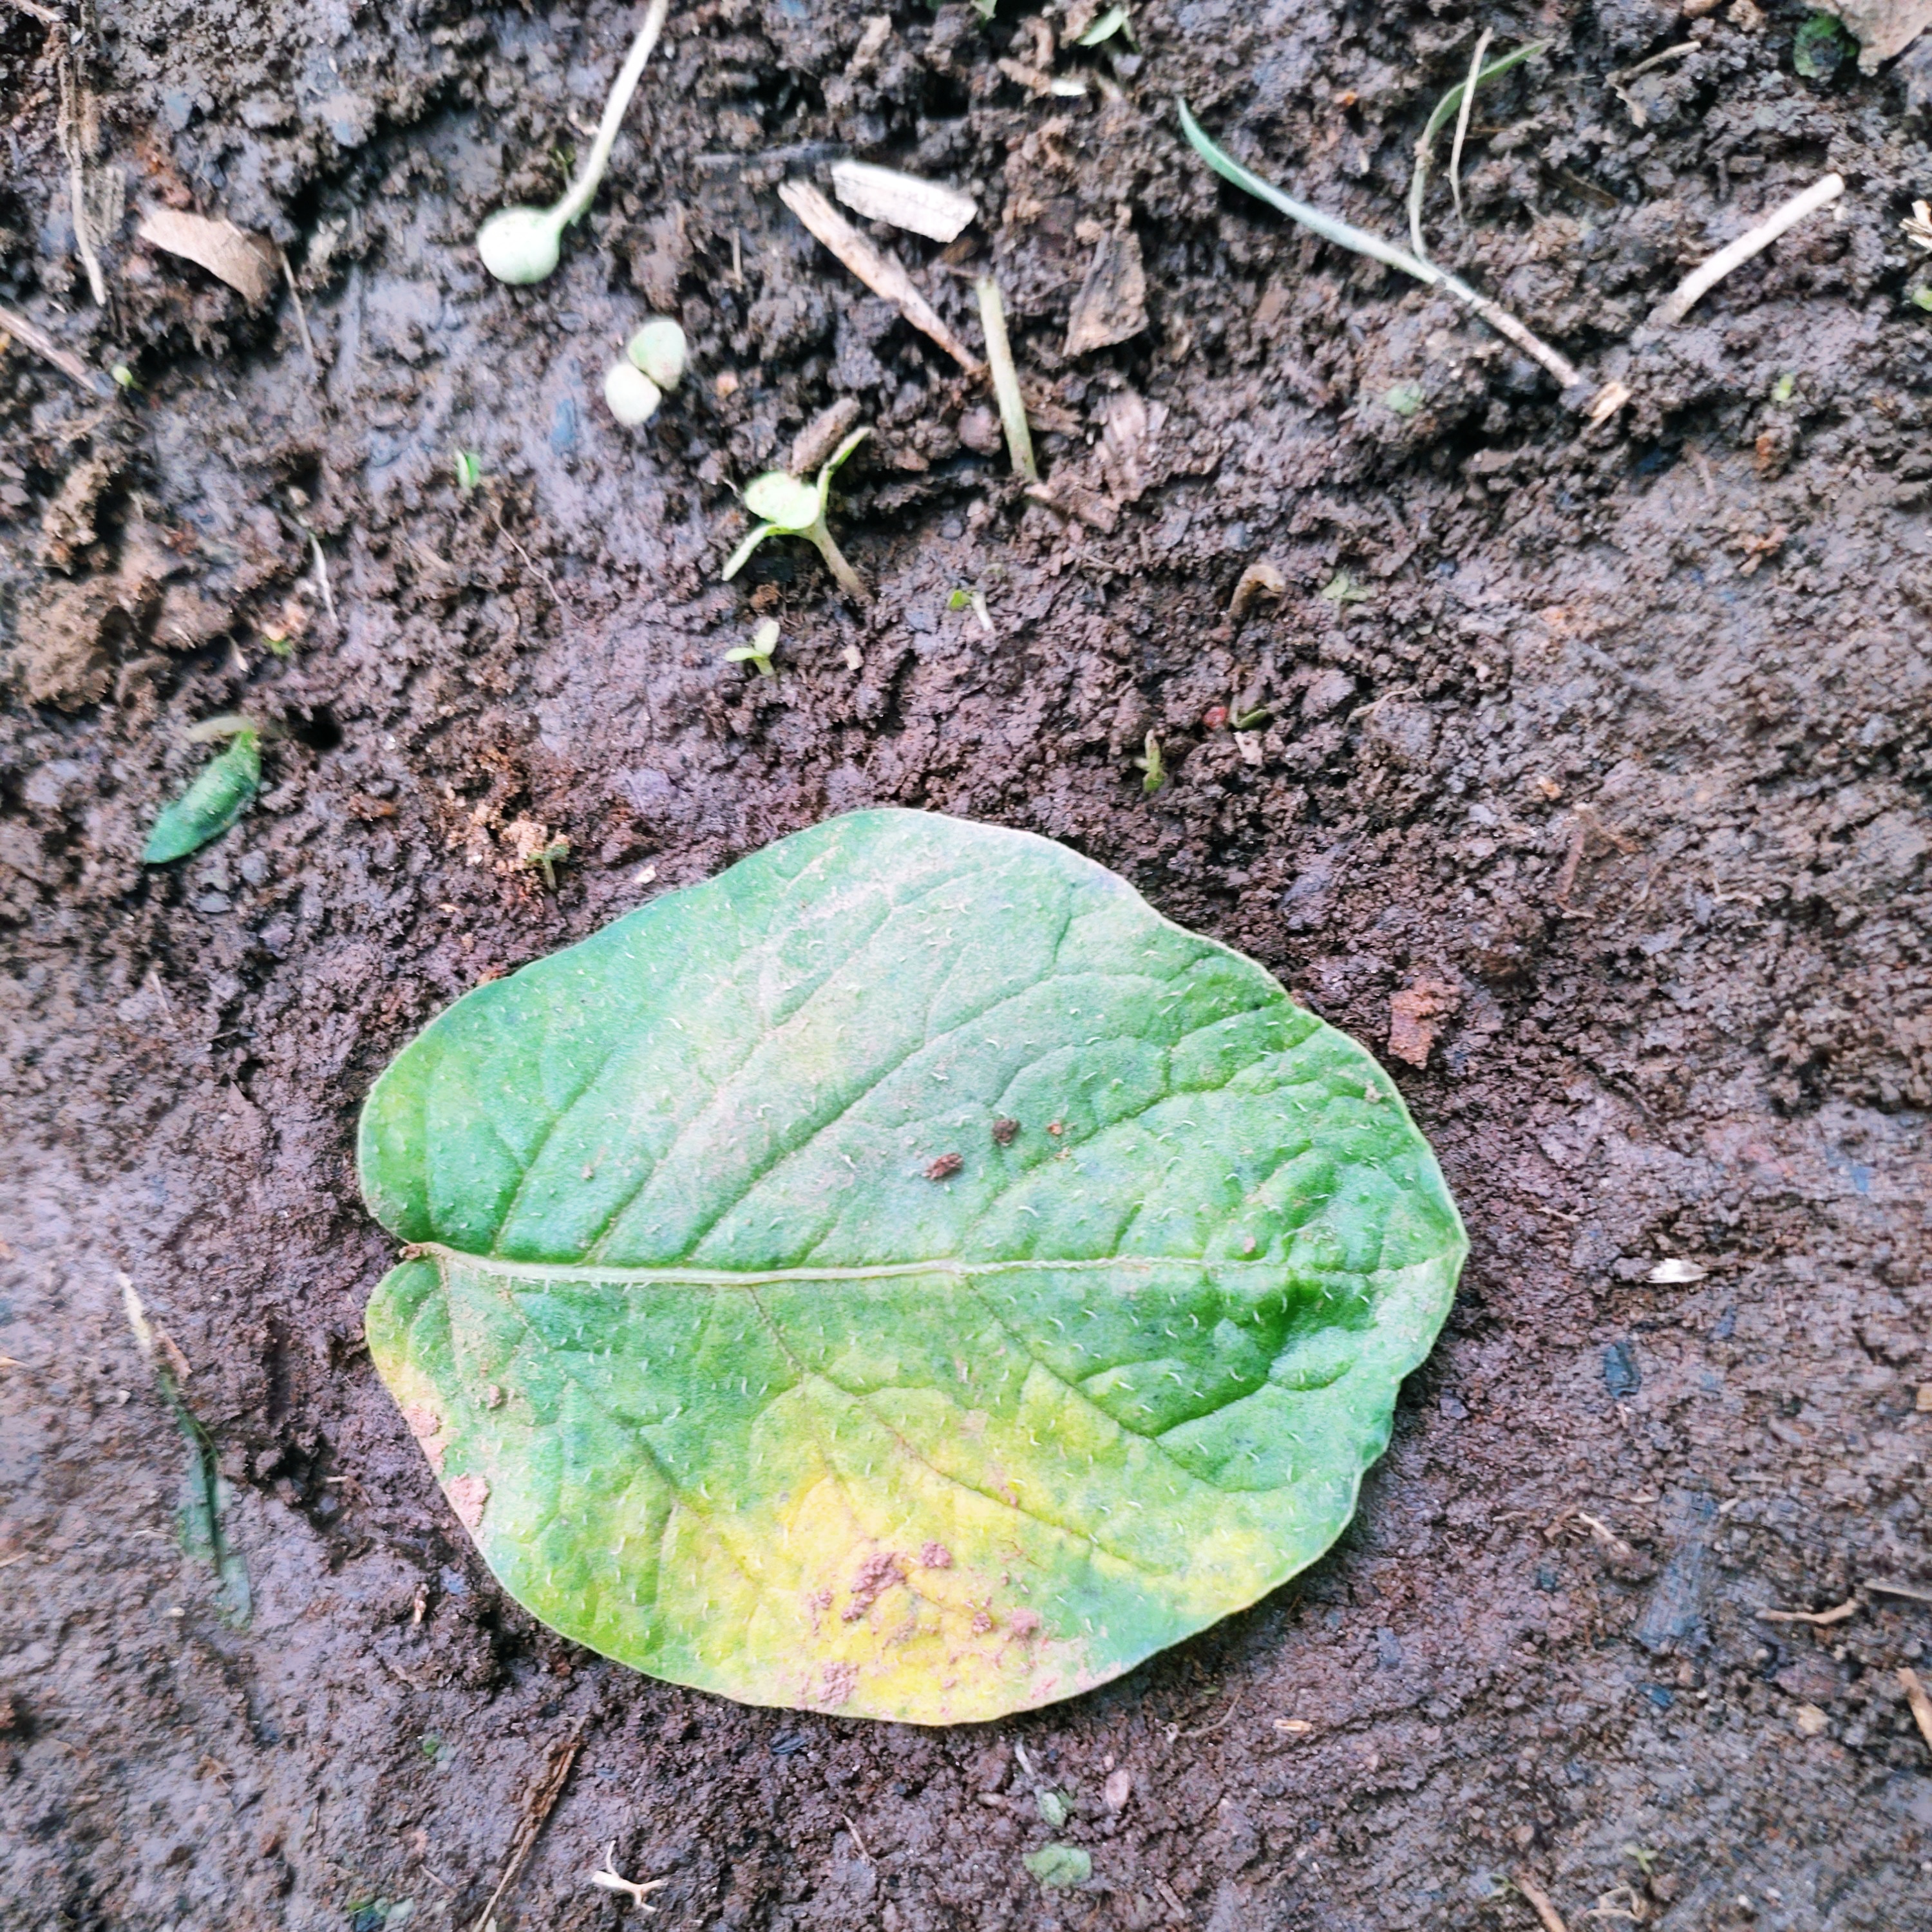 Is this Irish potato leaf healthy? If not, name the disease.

late blight
